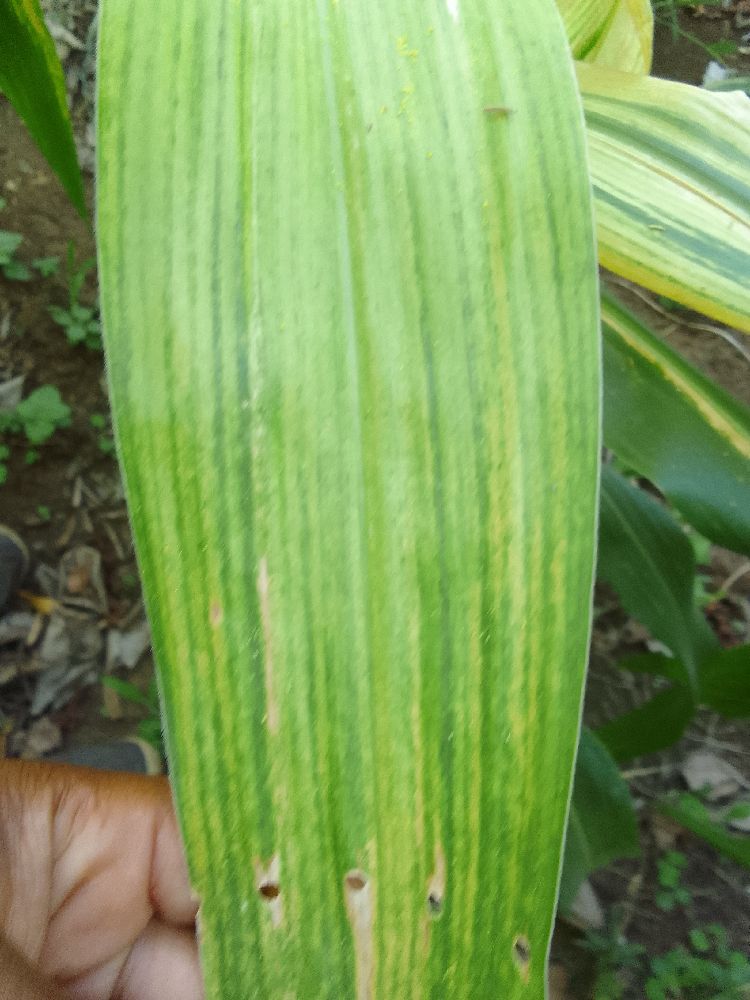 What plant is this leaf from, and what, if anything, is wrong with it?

maize, maize lethal necrosis
